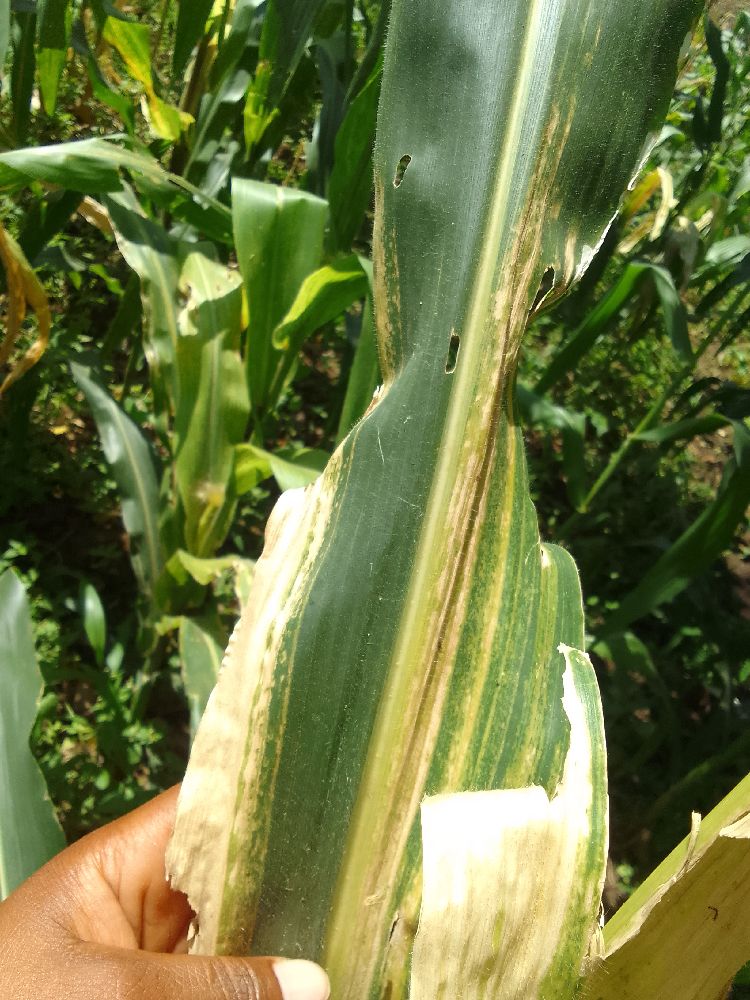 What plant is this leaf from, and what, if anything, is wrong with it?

maize, maize lethal necrosis
